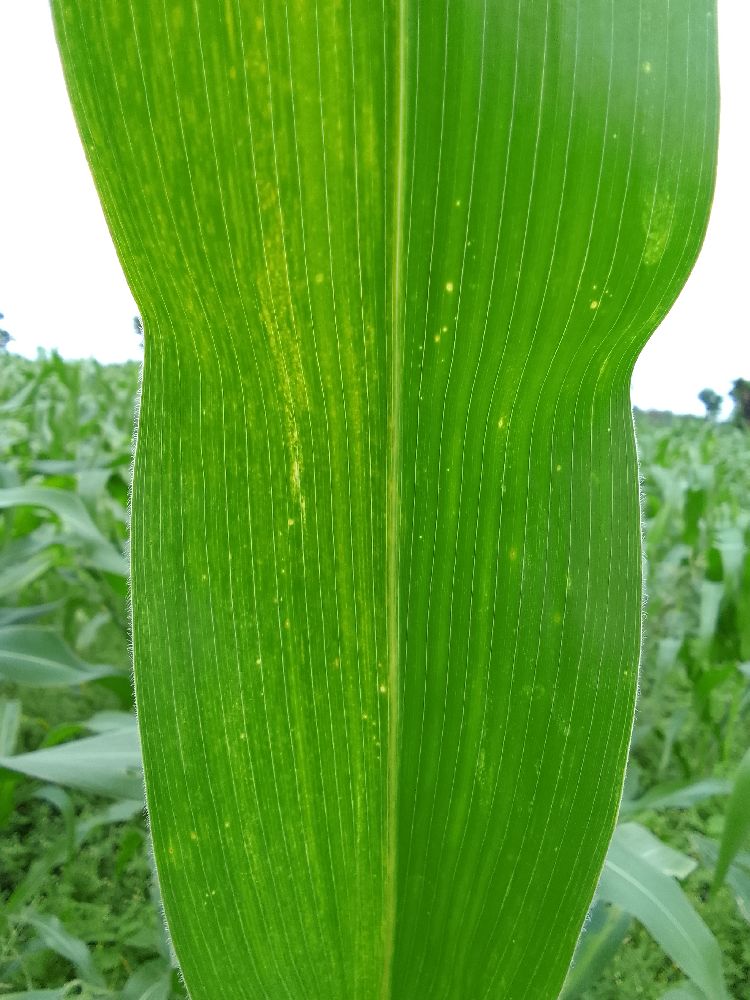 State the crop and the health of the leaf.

maize, maize lethal necrosis
